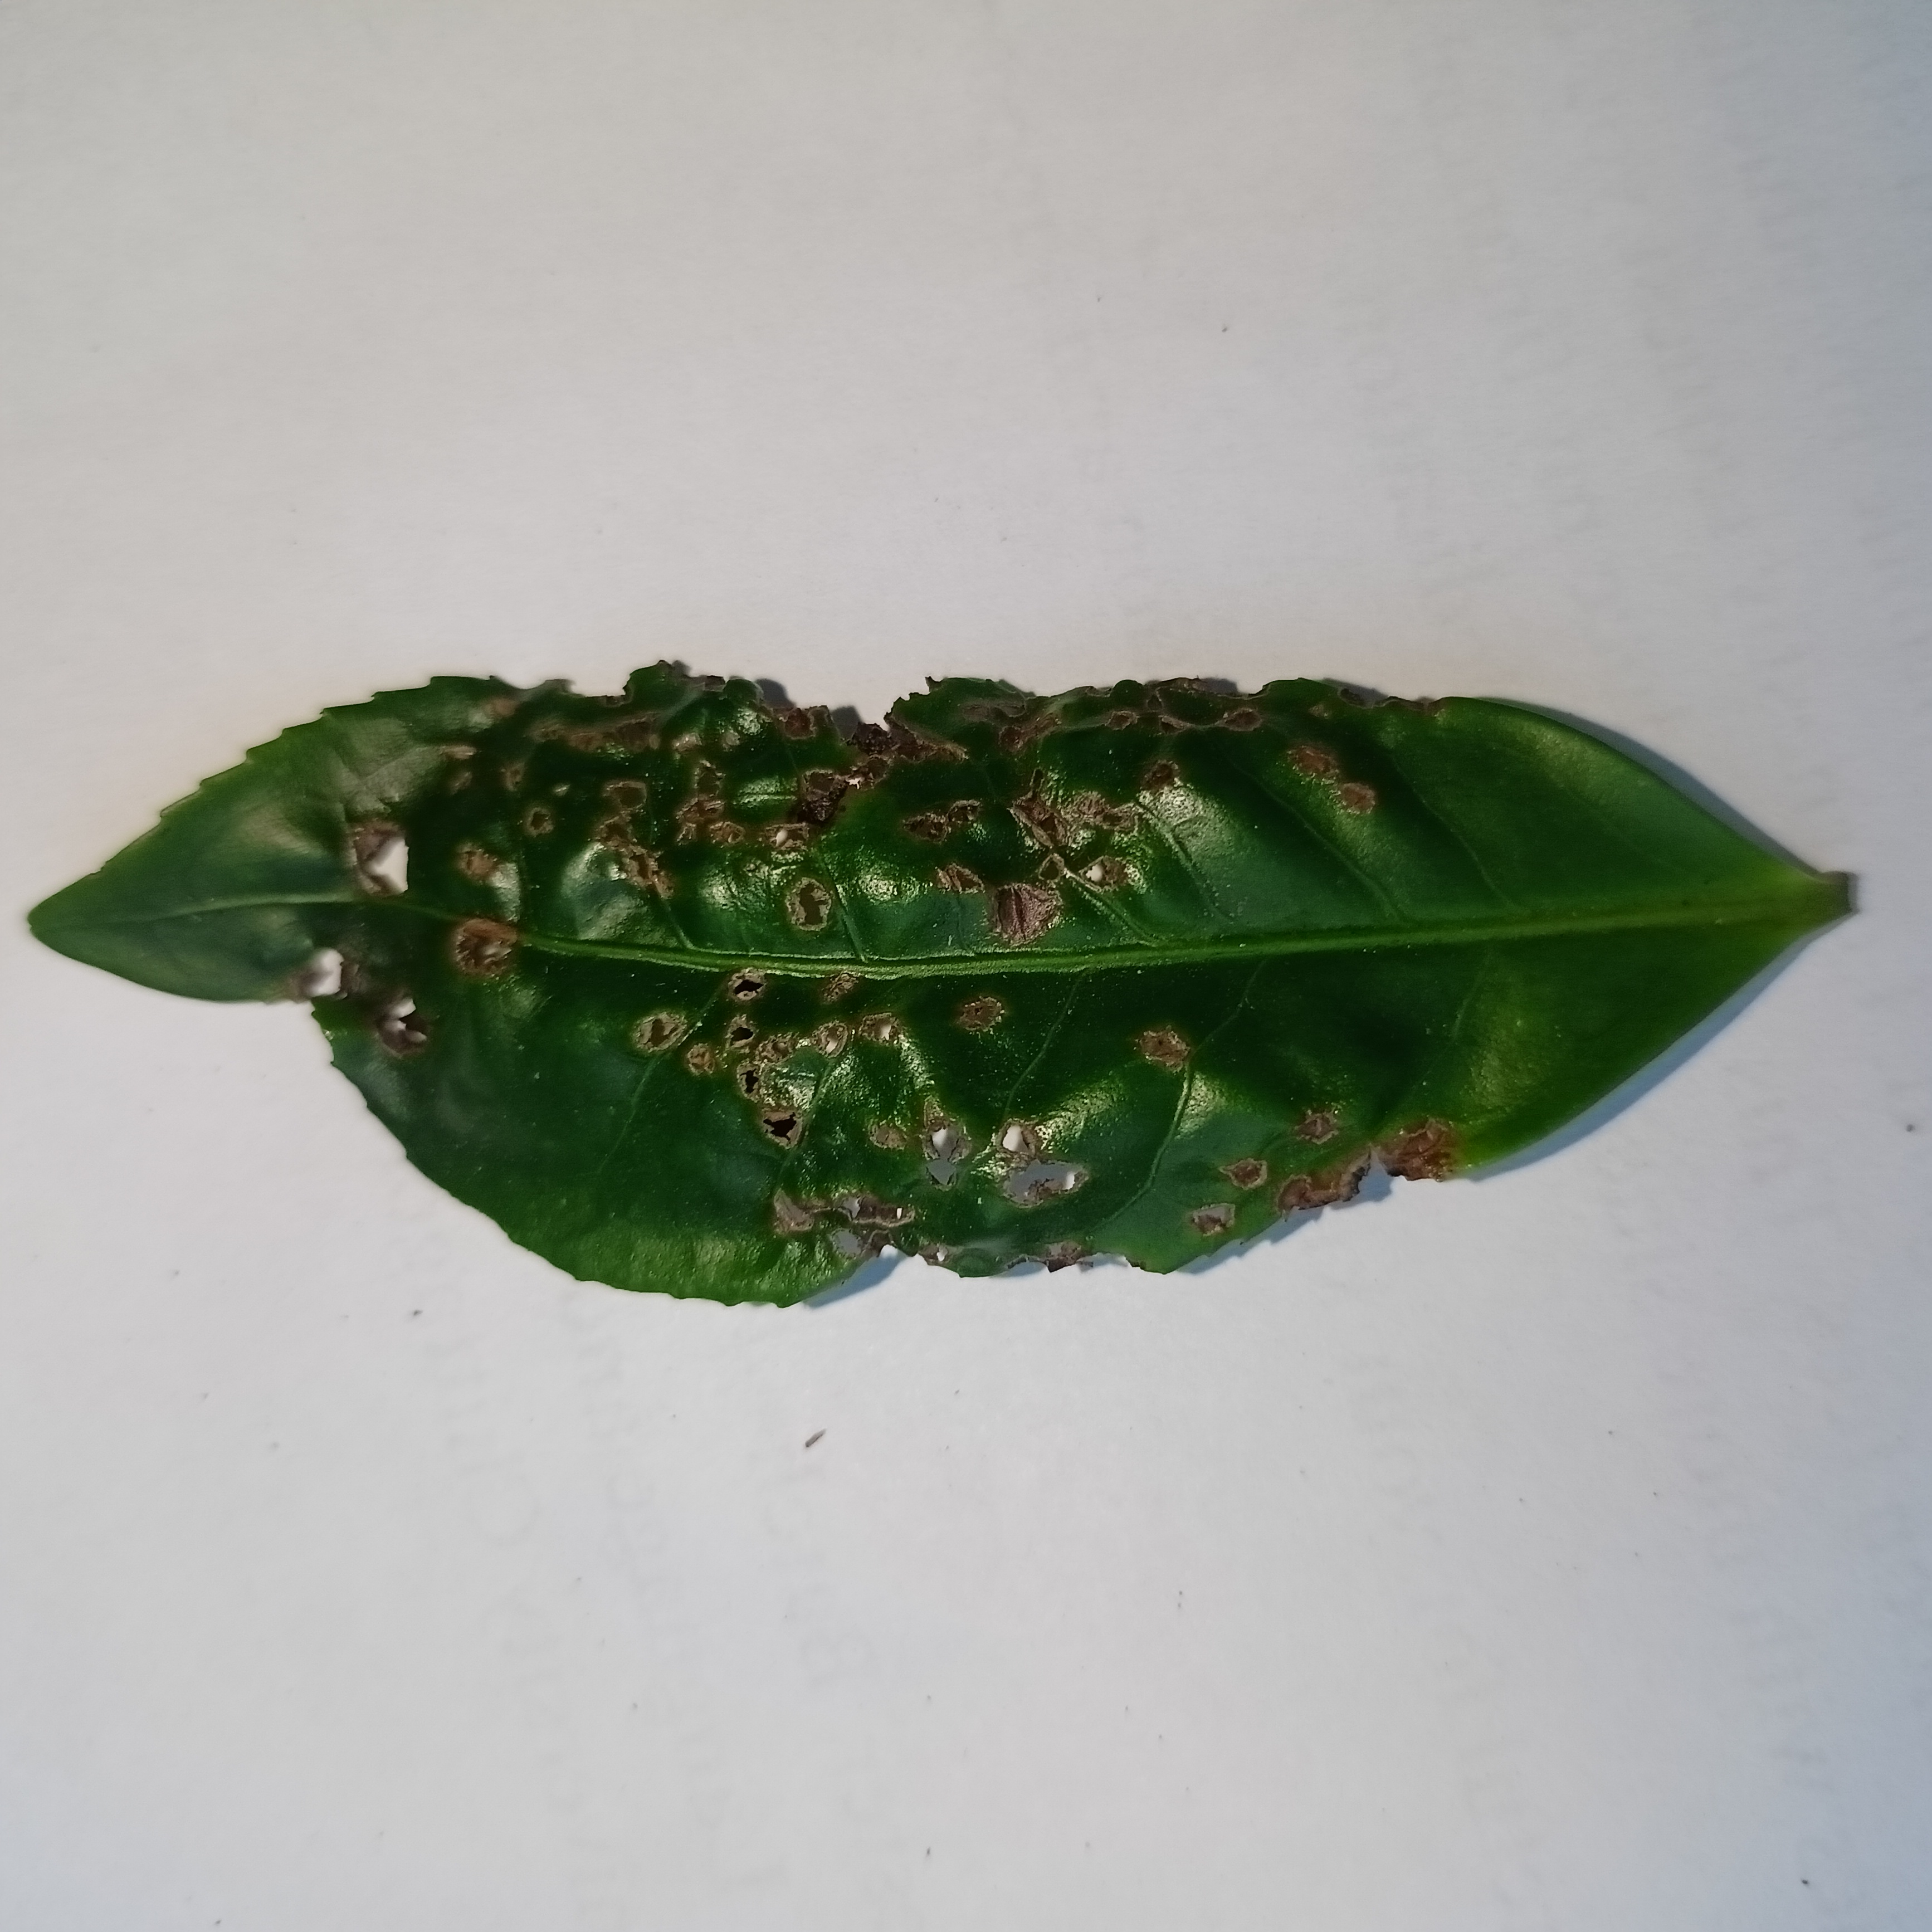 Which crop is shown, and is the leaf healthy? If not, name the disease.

tea, helopeltis
